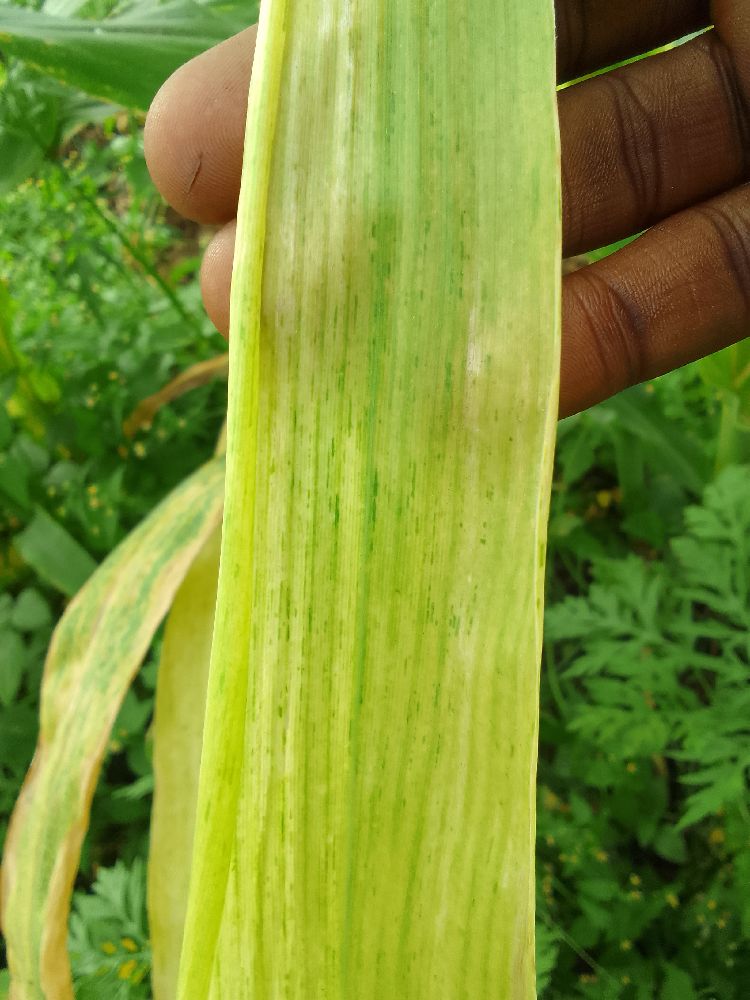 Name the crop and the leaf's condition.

maize, maize lethal necrosis
